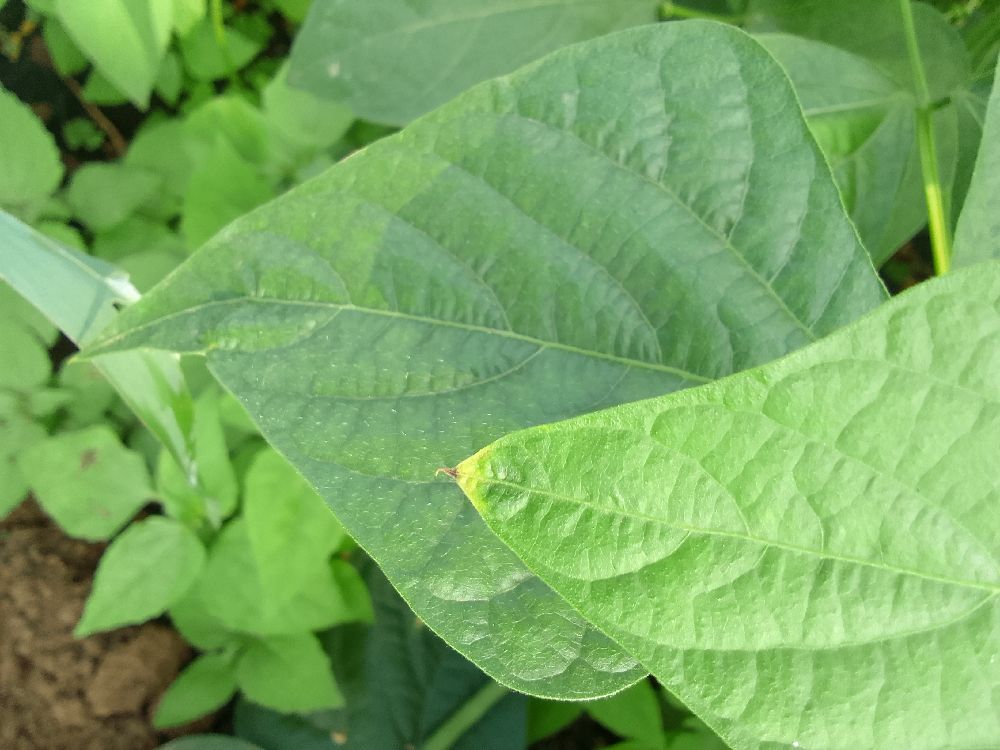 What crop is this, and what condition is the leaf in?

common bean, healthy
